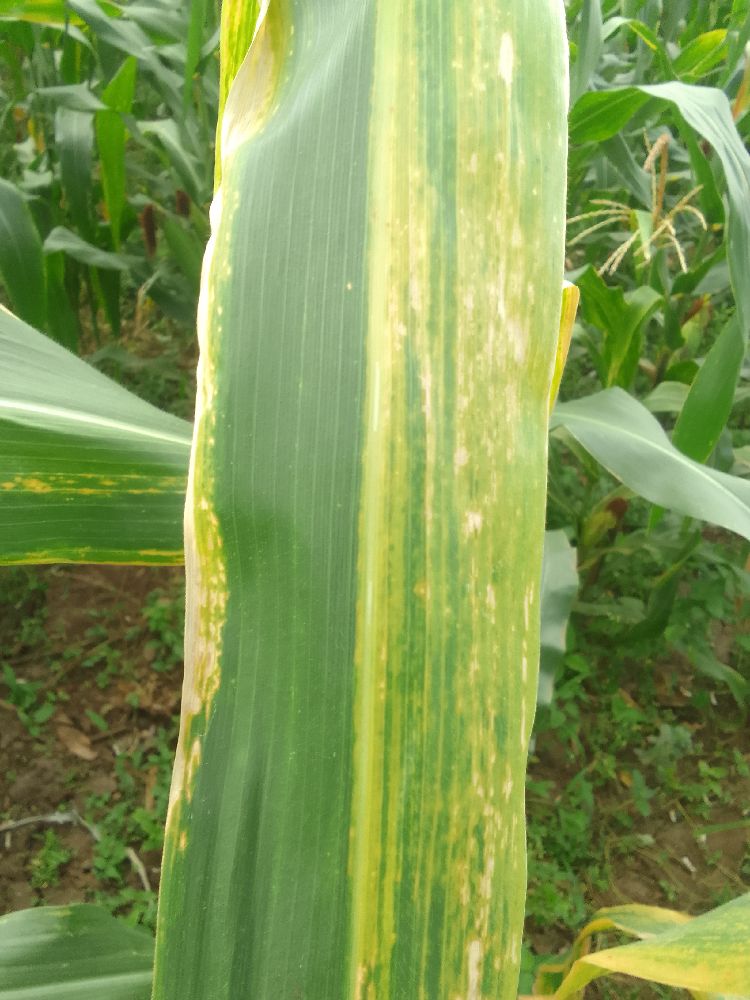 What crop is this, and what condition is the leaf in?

maize, maize lethal necrosis
